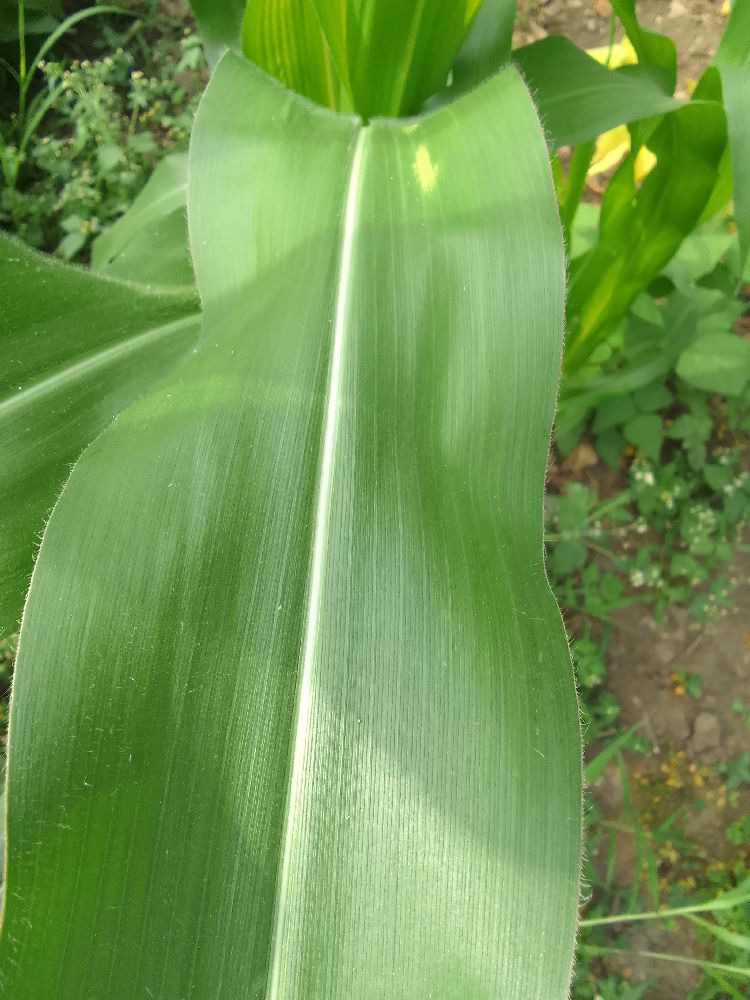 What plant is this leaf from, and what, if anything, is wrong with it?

maize, healthy
